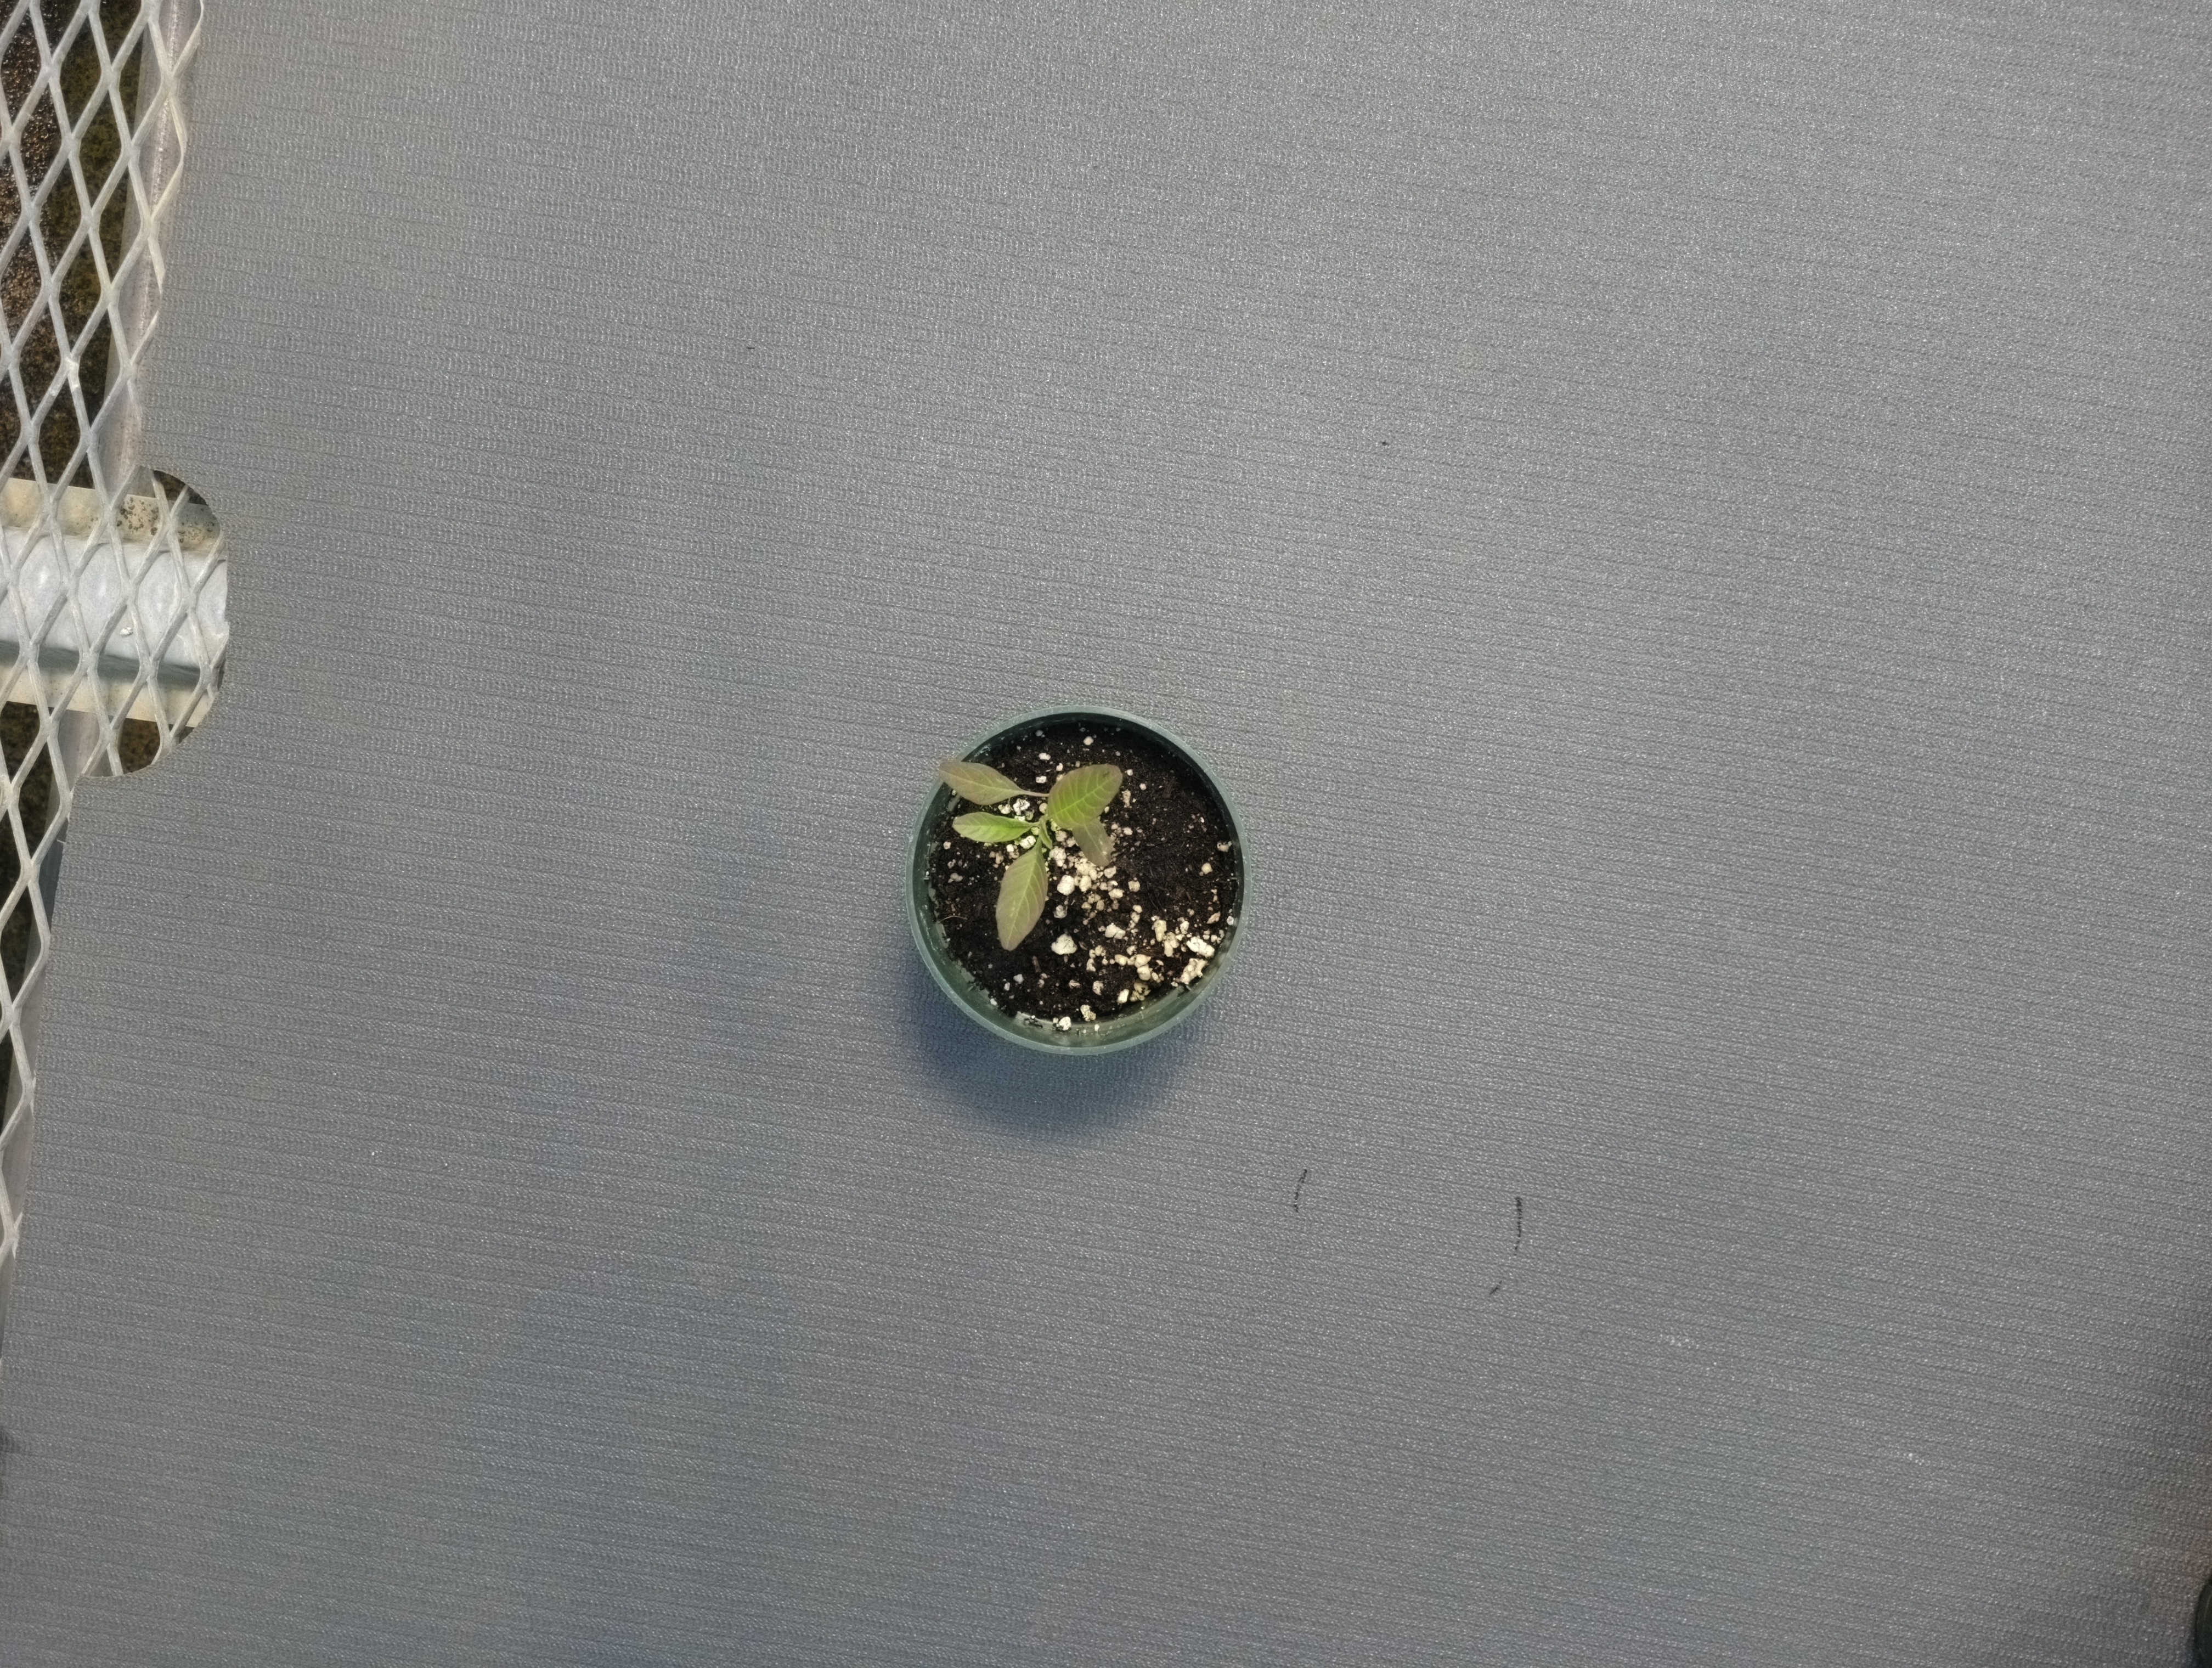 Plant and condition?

waterhemp, healthy untreated
